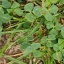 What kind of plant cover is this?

unstructured weed
